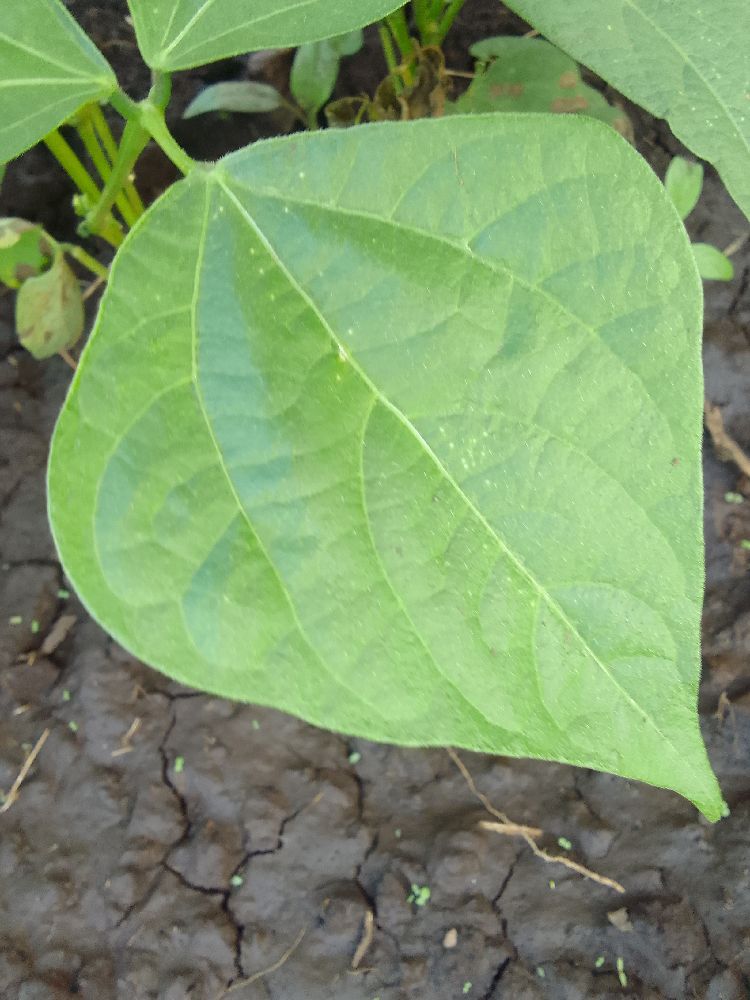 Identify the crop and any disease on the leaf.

common bean, healthy
